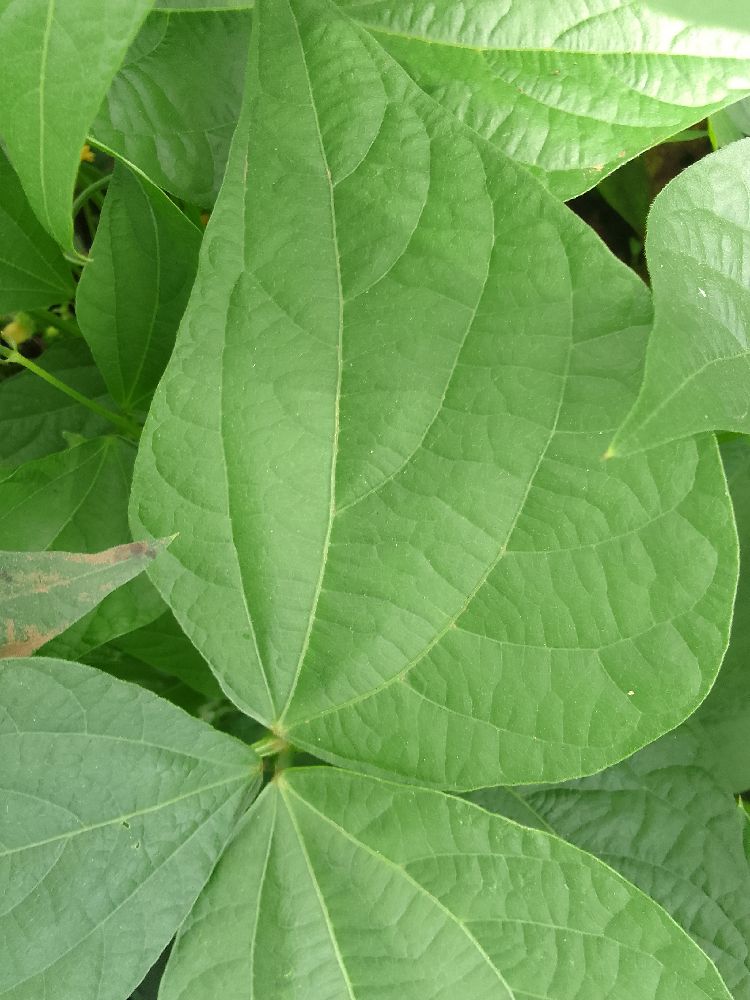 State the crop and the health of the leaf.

common bean, healthy
